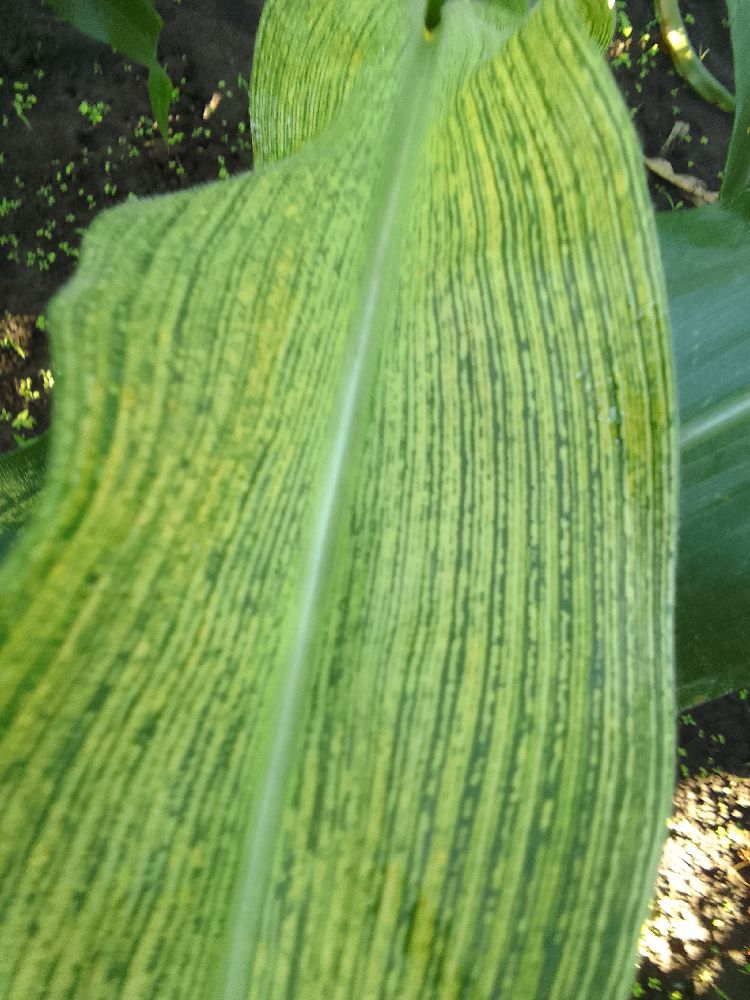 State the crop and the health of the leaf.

maize, maize streak virus
